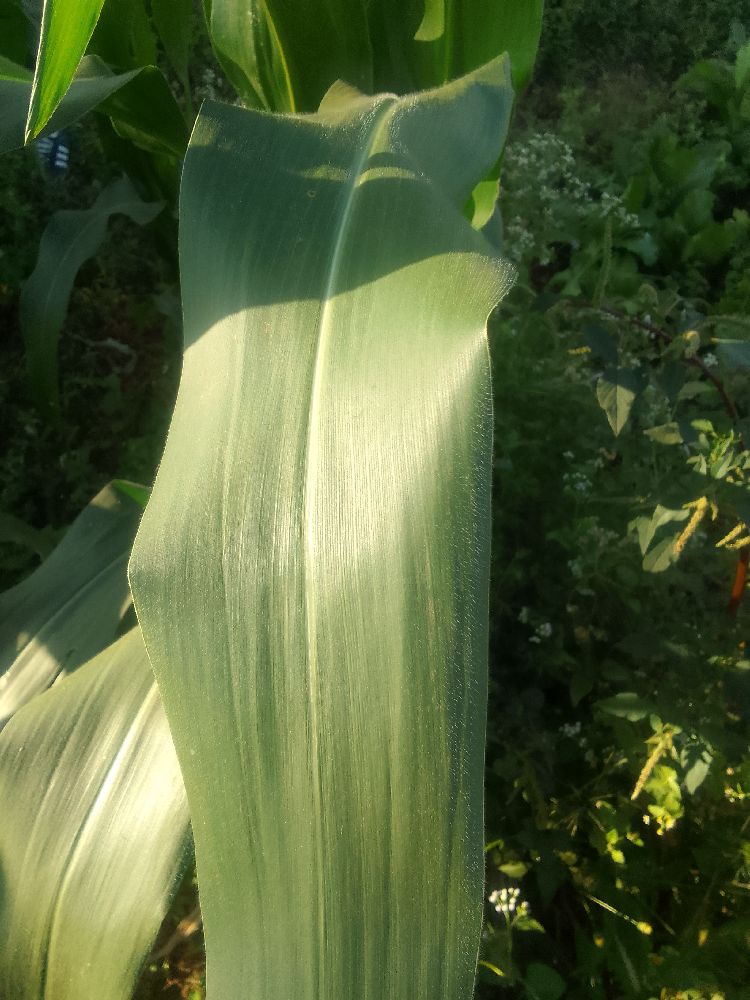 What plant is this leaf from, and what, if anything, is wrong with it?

maize, healthy
